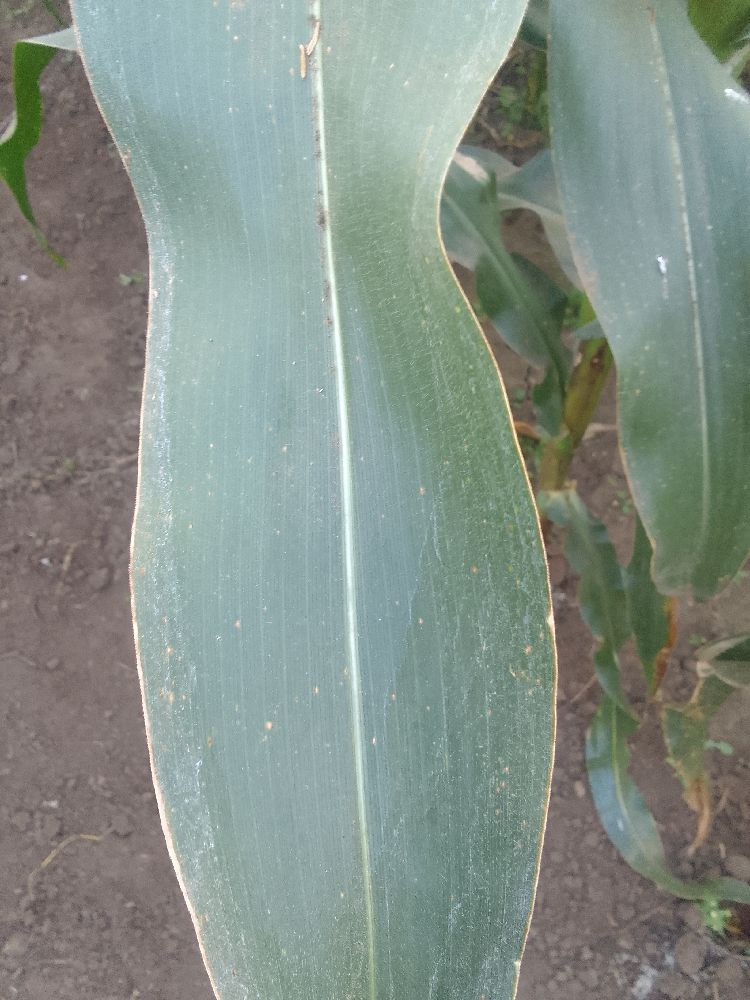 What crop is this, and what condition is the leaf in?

maize, healthy
